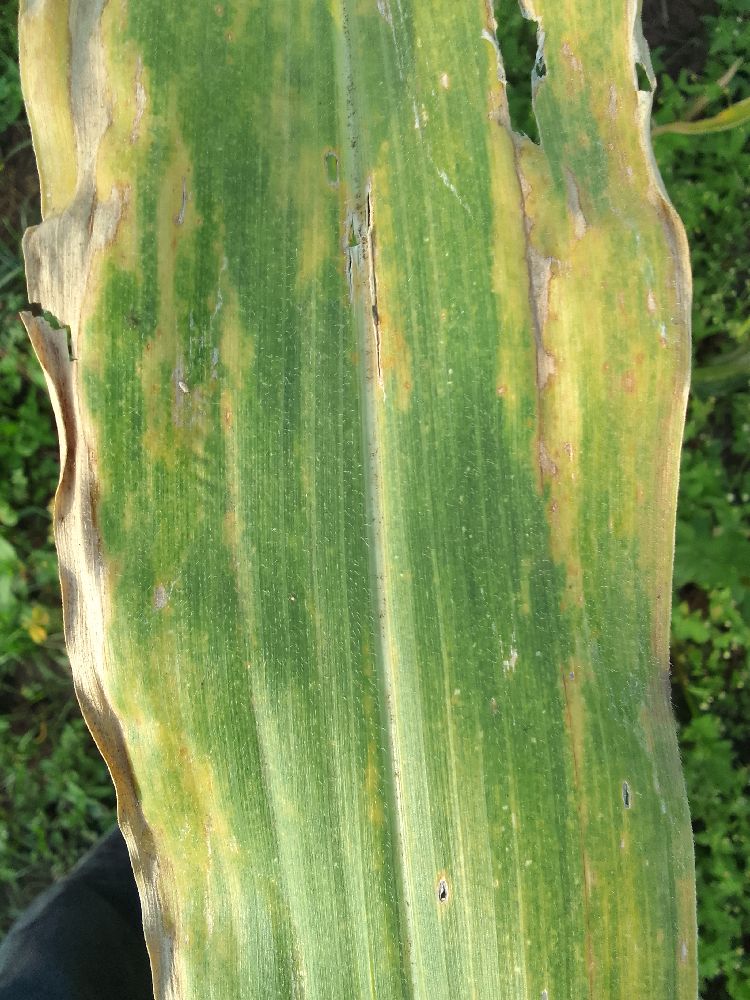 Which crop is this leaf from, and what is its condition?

maize, maize lethal necrosis
